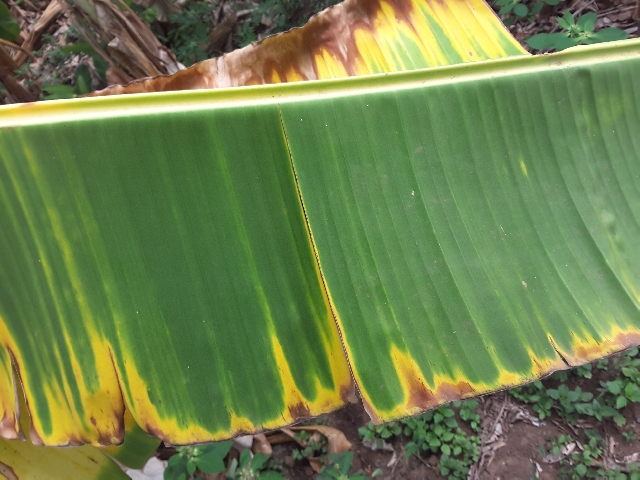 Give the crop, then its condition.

banana, fusarium wilt race 1
